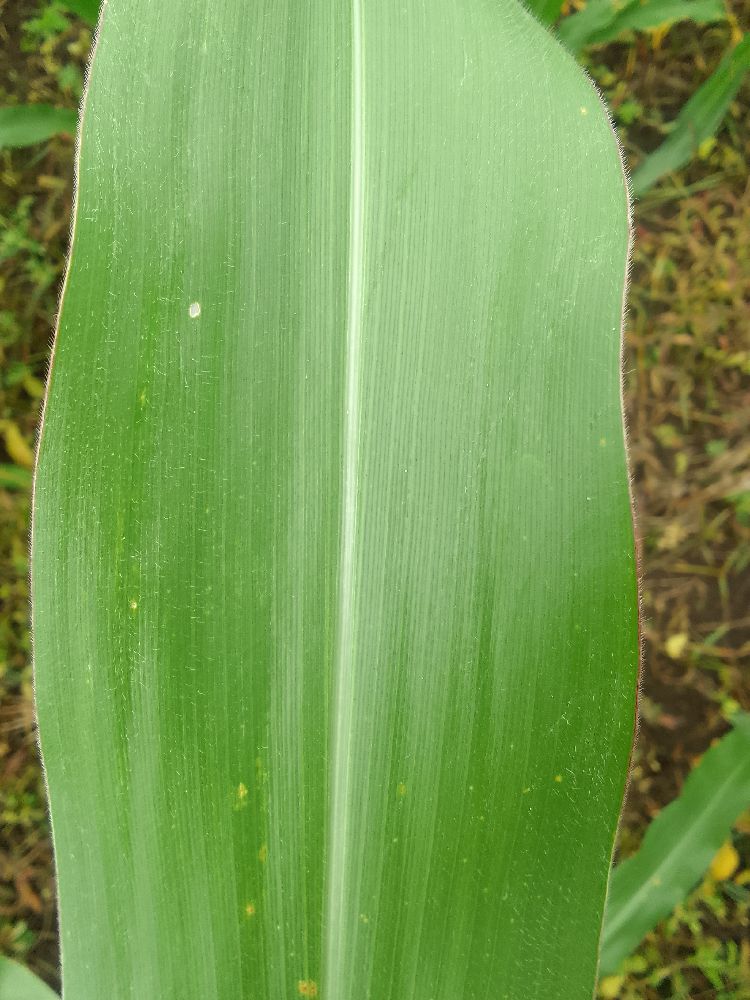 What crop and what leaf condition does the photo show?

maize, healthy
